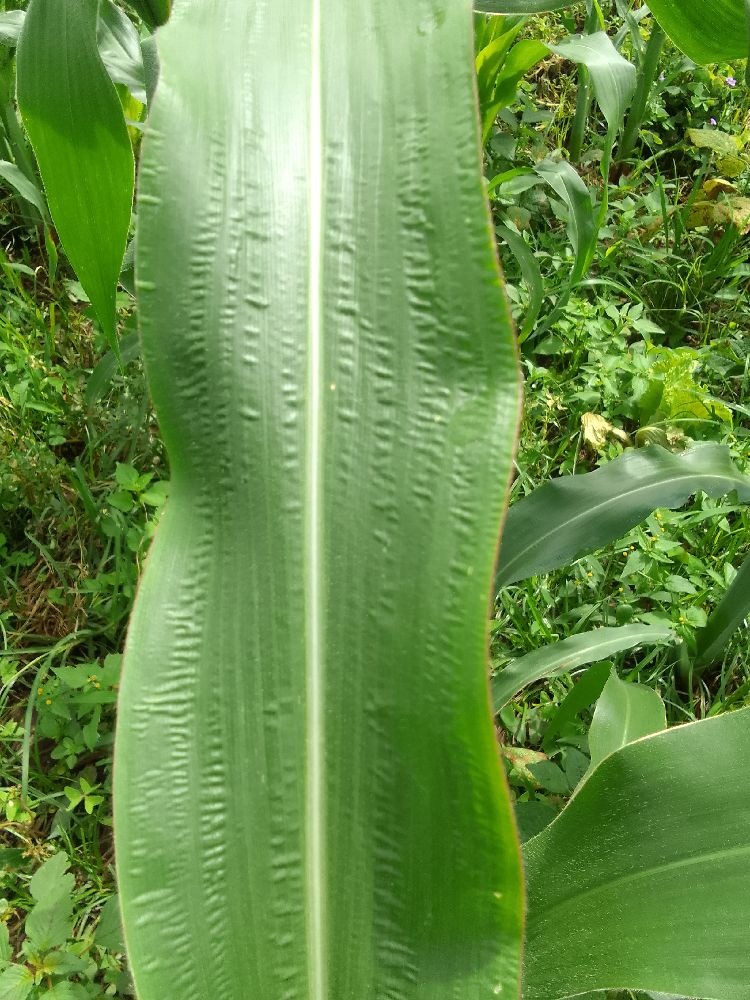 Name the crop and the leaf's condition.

maize, healthy
